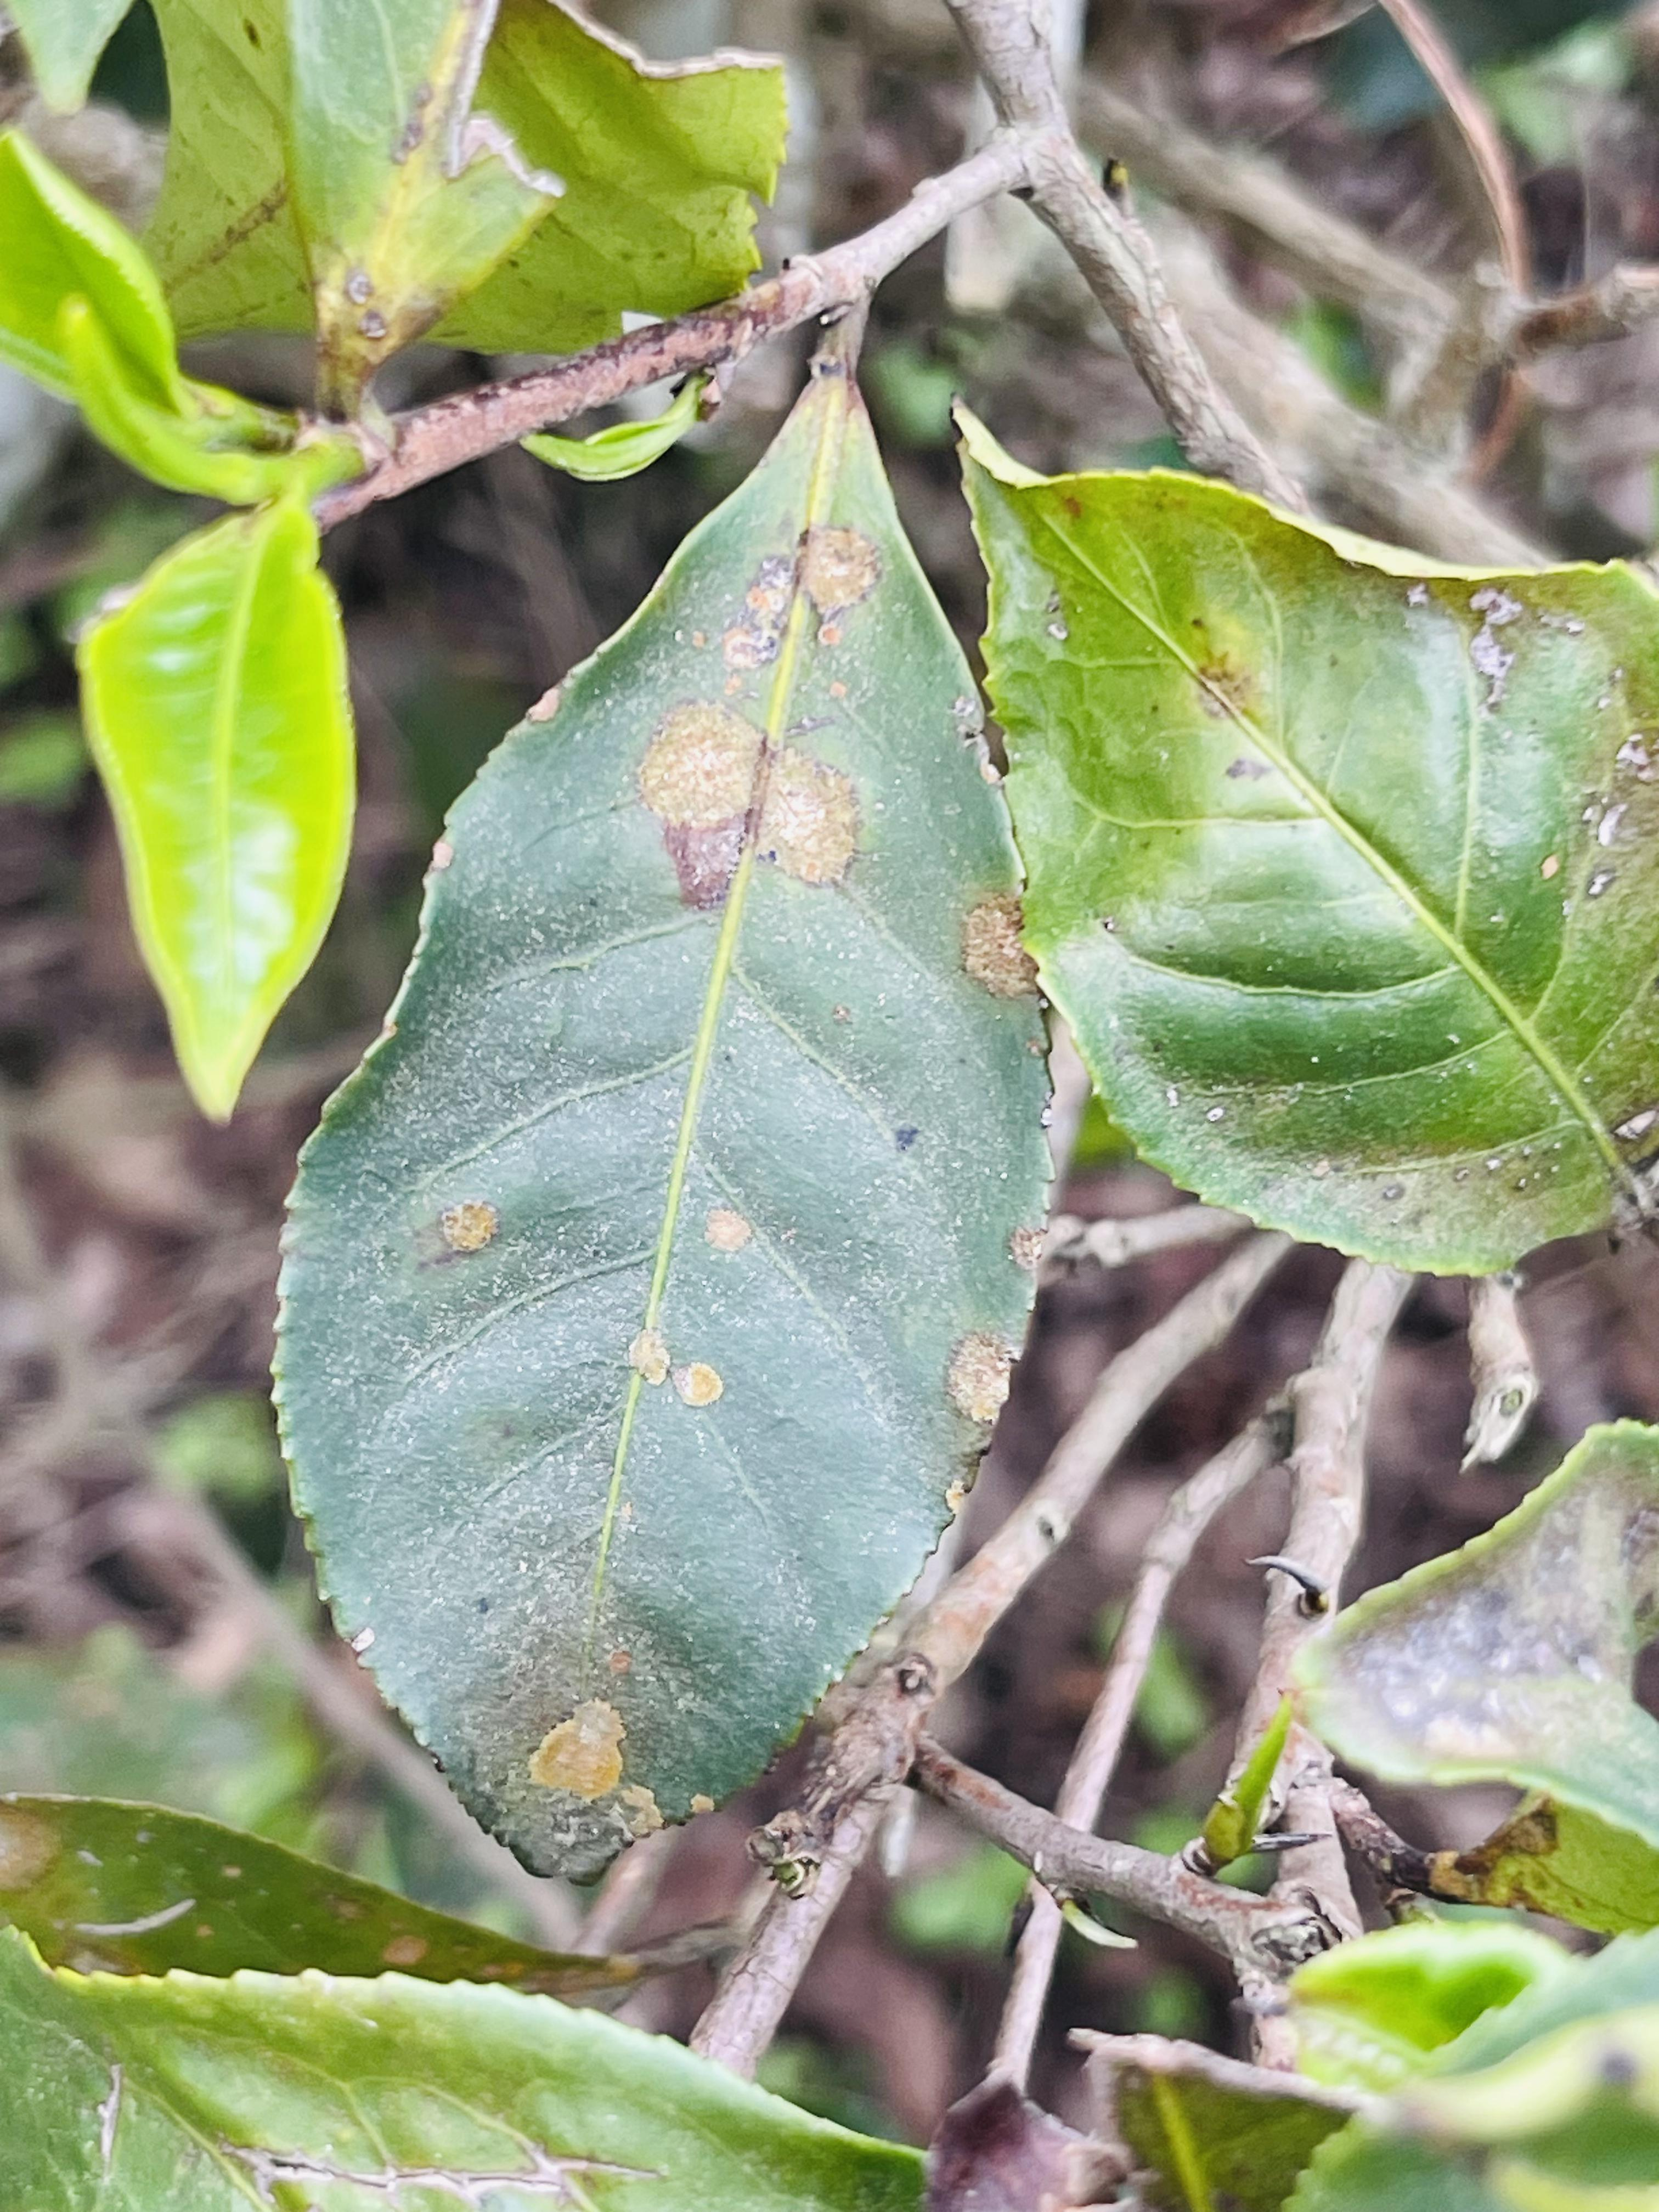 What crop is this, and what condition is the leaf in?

tea, red rust
